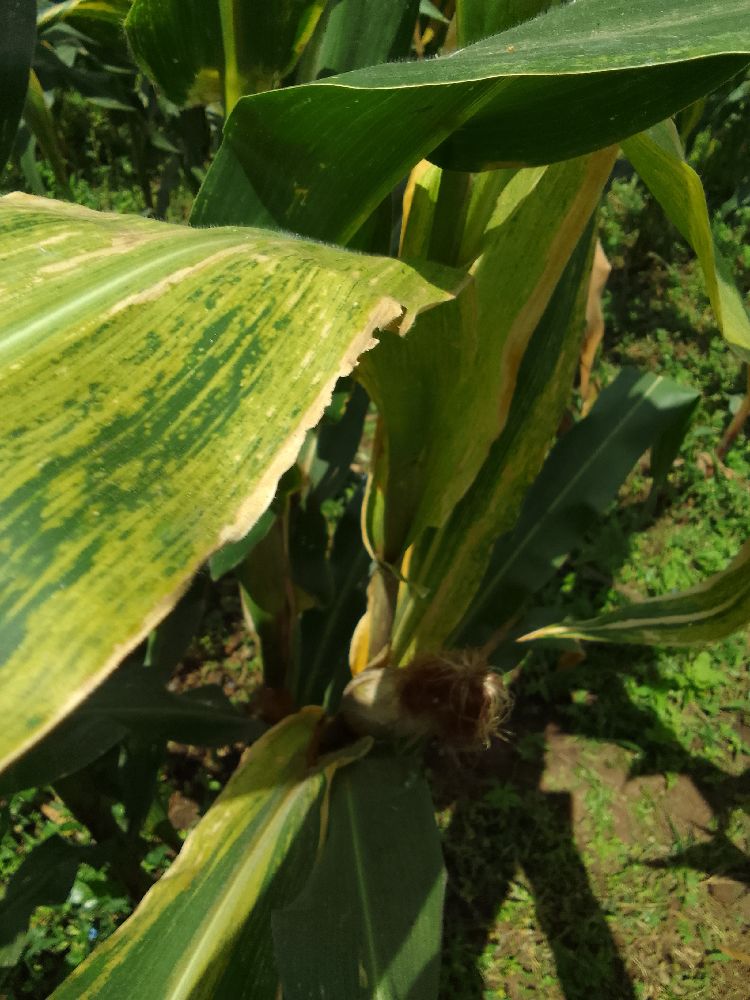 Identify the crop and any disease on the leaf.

maize, maize lethal necrosis
